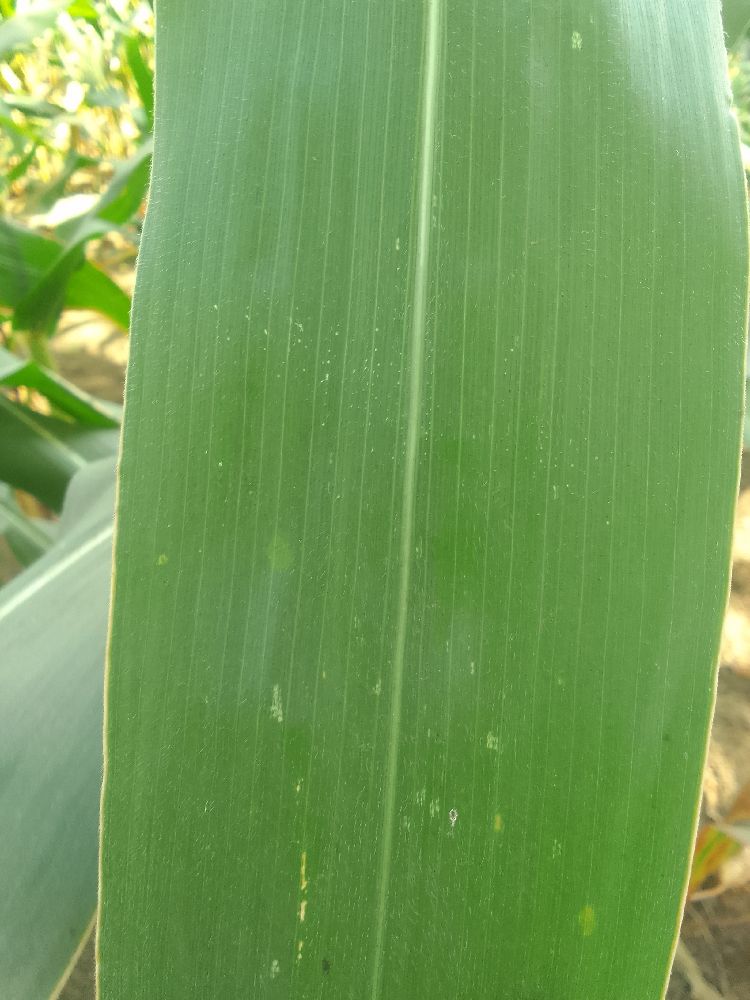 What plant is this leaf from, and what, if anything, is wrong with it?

maize, healthy
